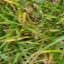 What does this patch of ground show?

grass
